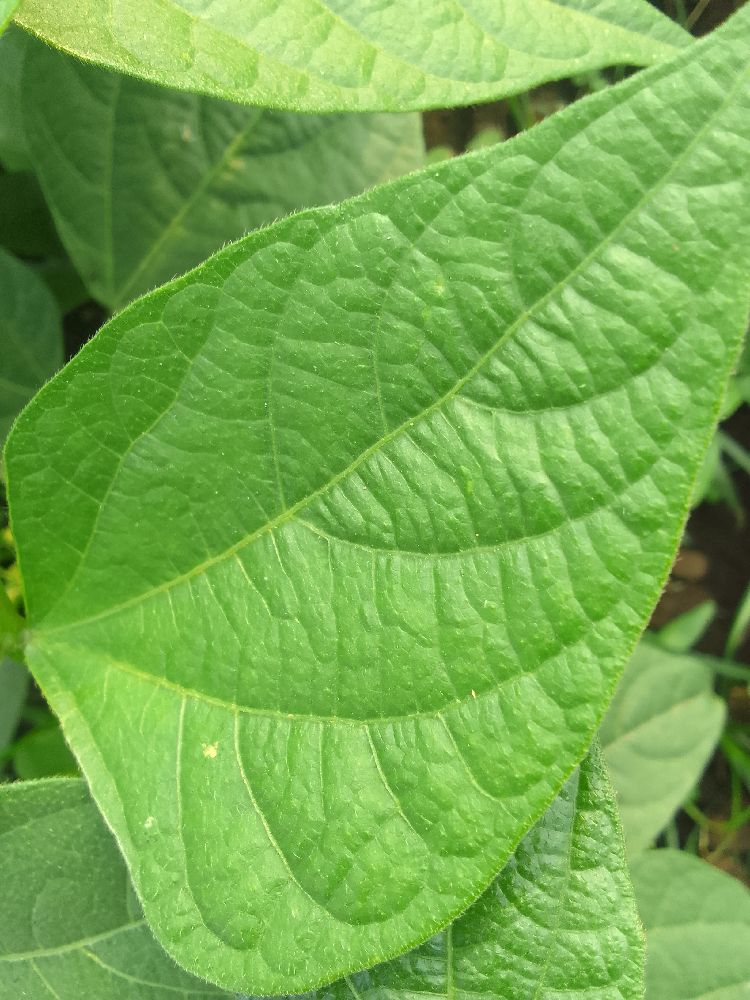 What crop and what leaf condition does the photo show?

common bean, healthy
